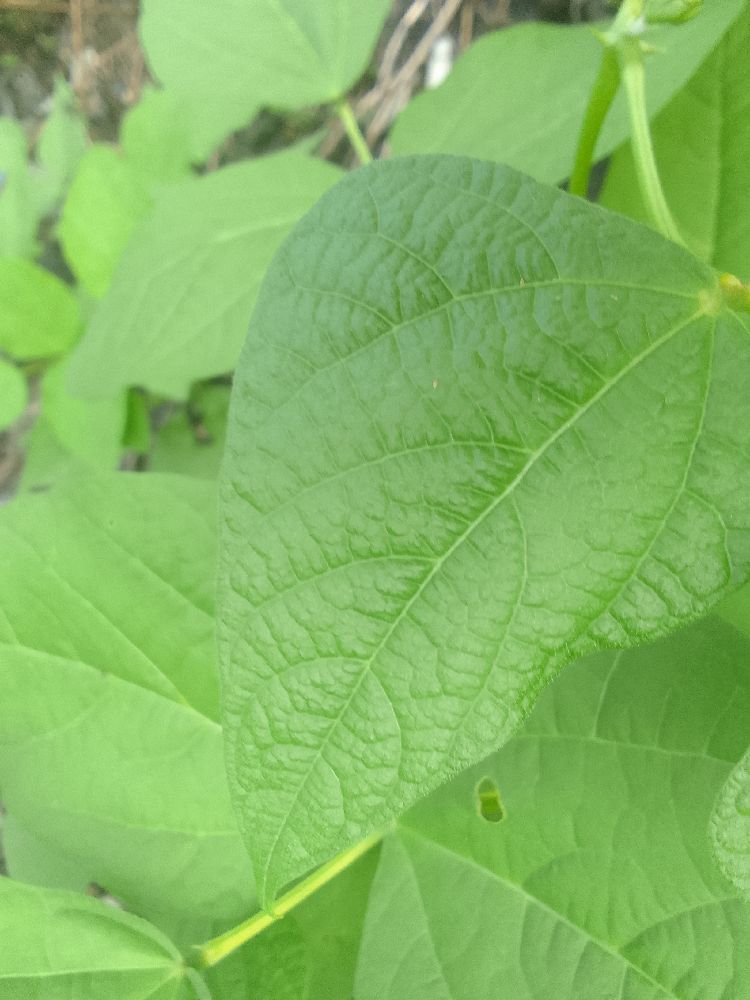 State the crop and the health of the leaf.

common bean, healthy
